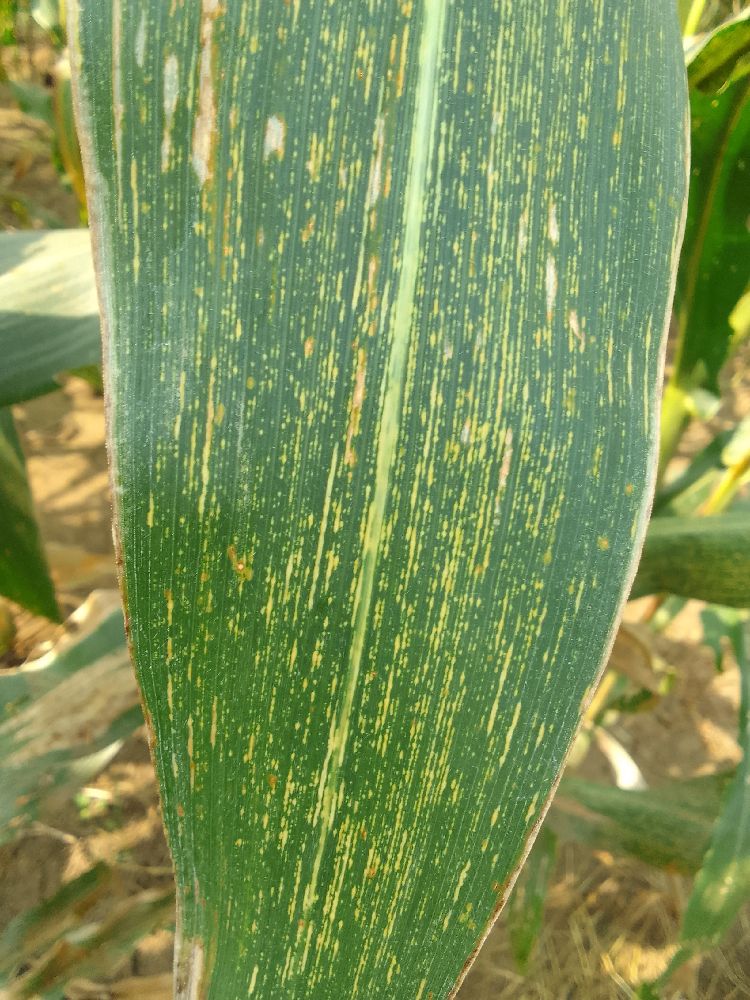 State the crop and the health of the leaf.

maize, maize streak virus
